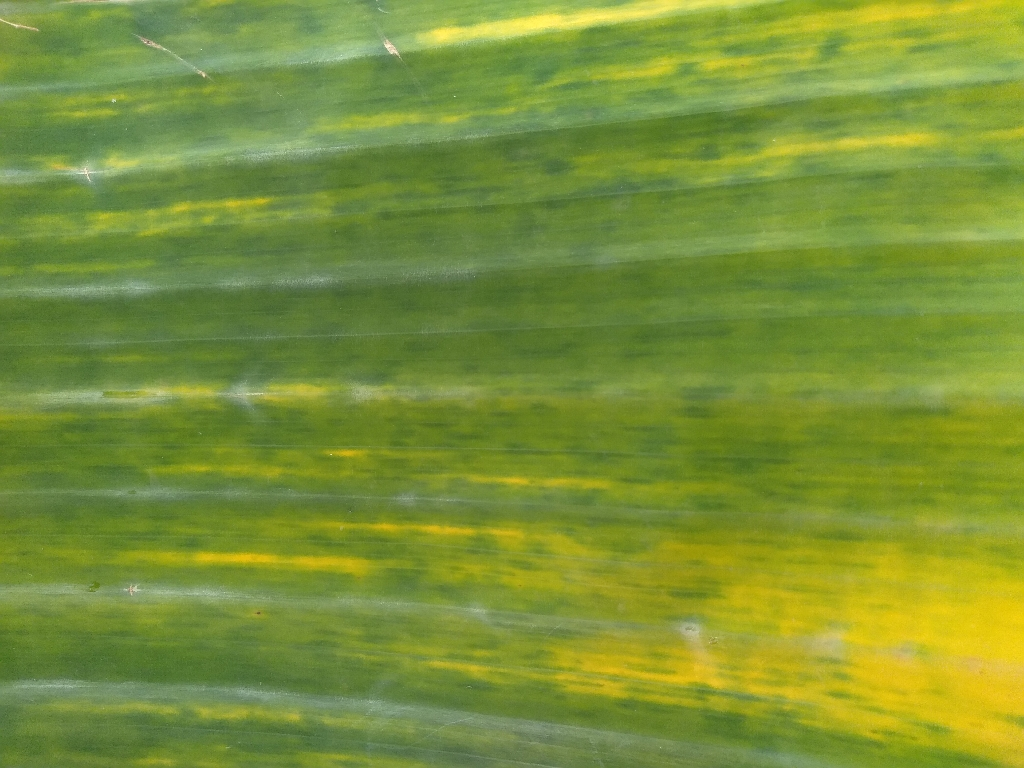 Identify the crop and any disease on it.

banana, fusarium wilt race 1
